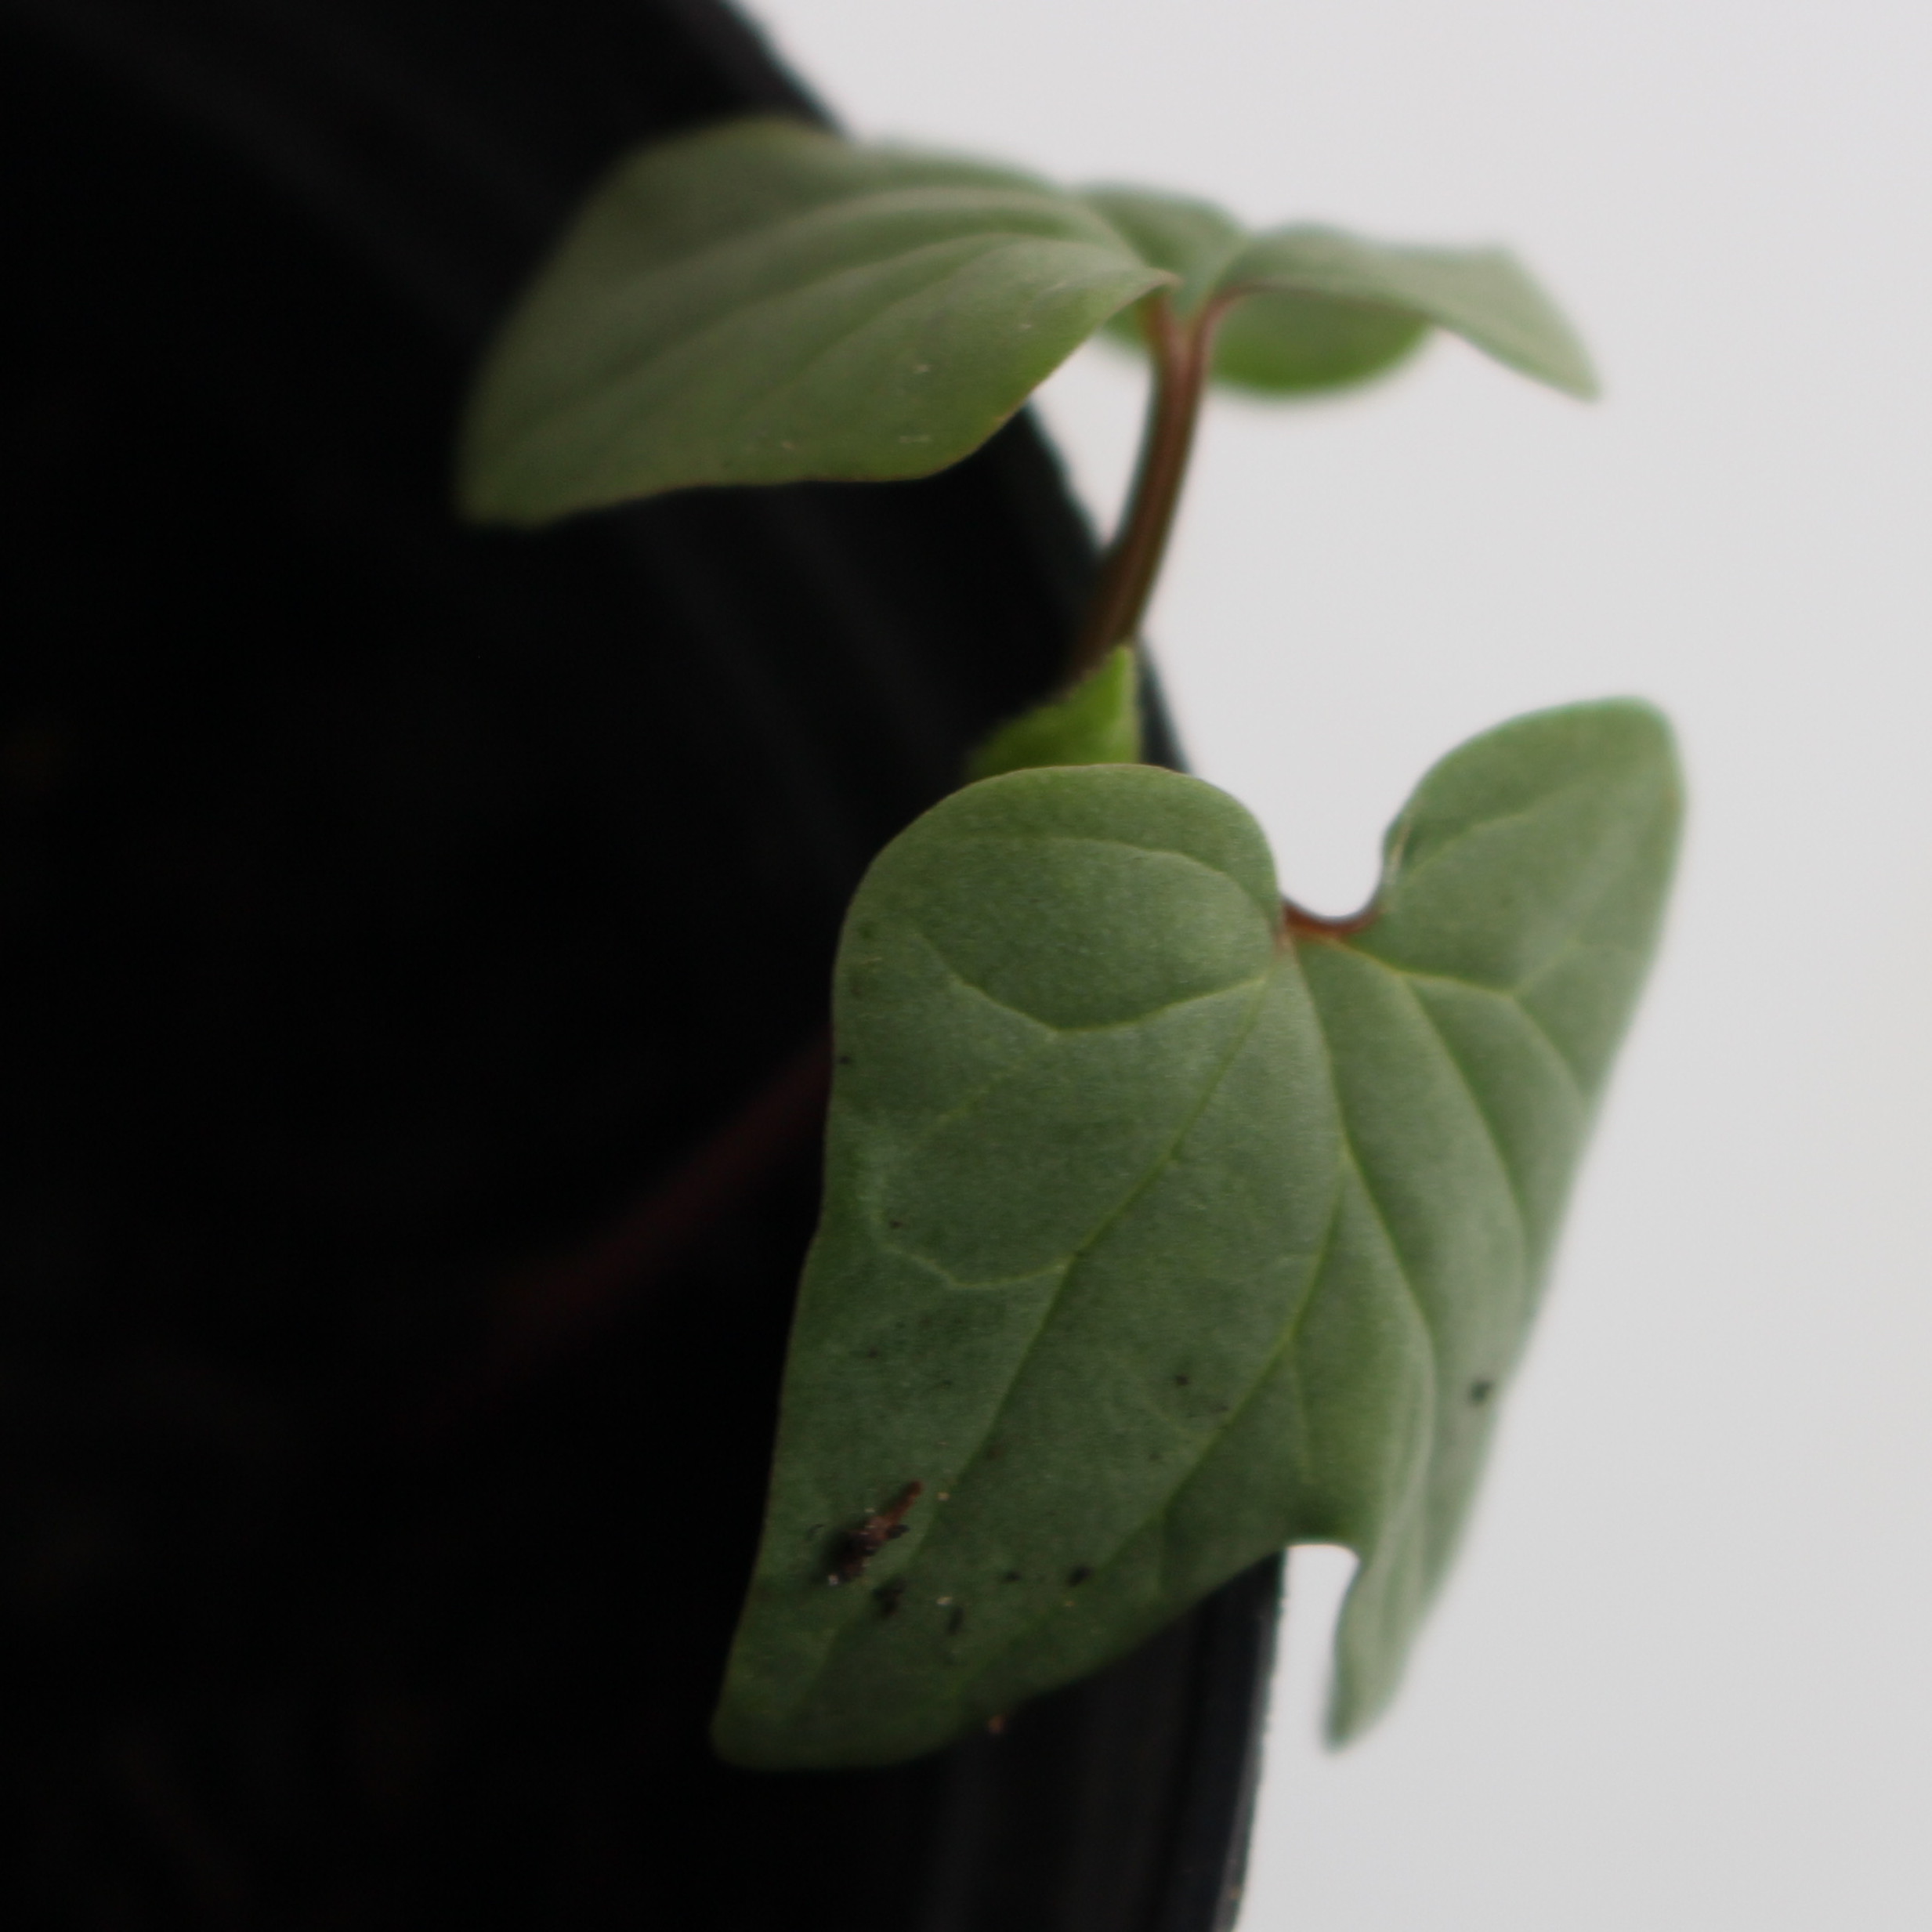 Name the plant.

Convolvulus arvensis
